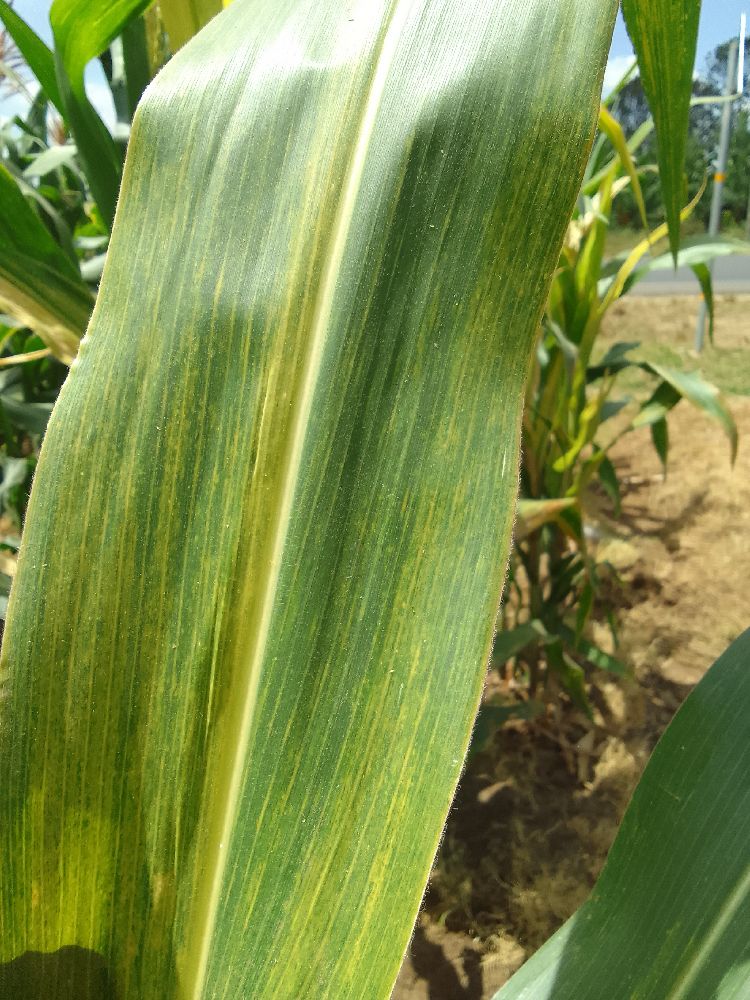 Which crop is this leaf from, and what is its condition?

maize, maize lethal necrosis
